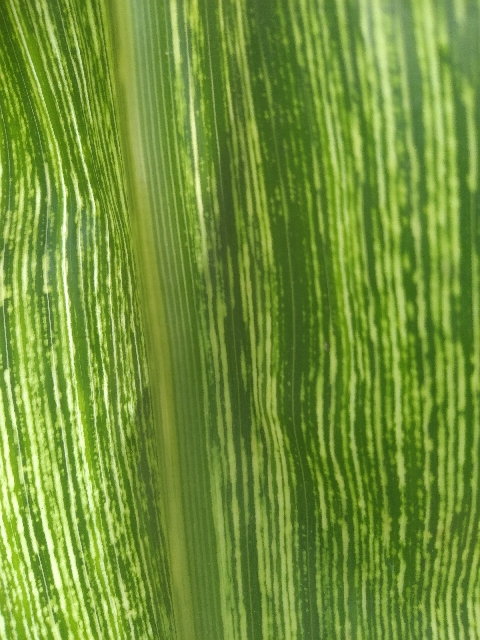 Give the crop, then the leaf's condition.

maize, maize streak virus
